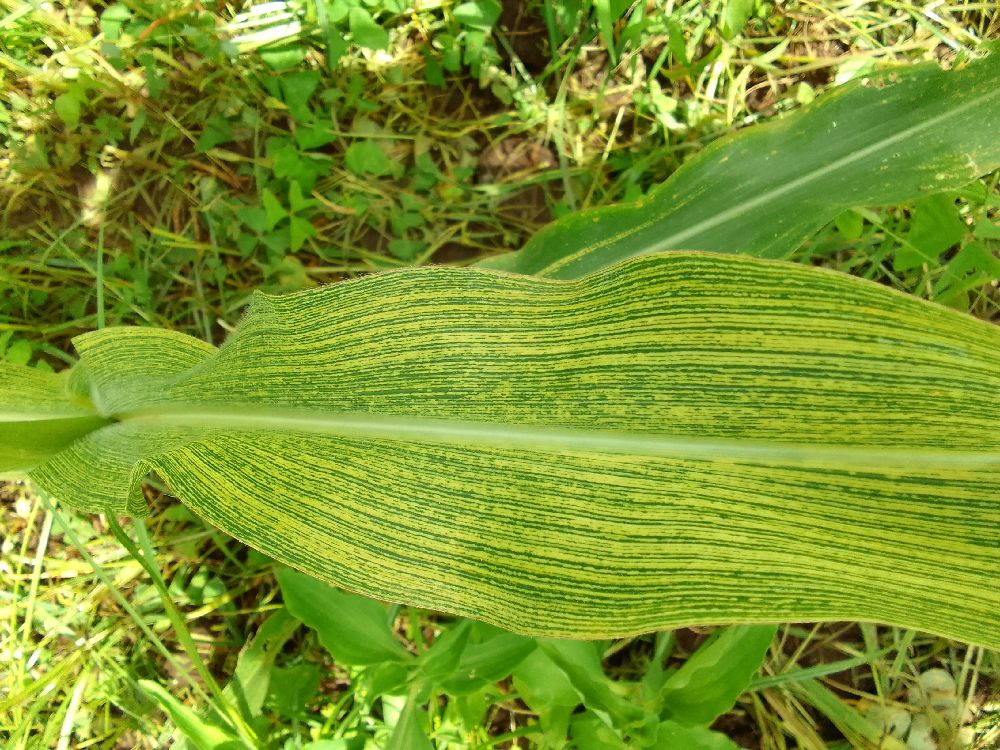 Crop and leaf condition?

maize, maize streak virus
